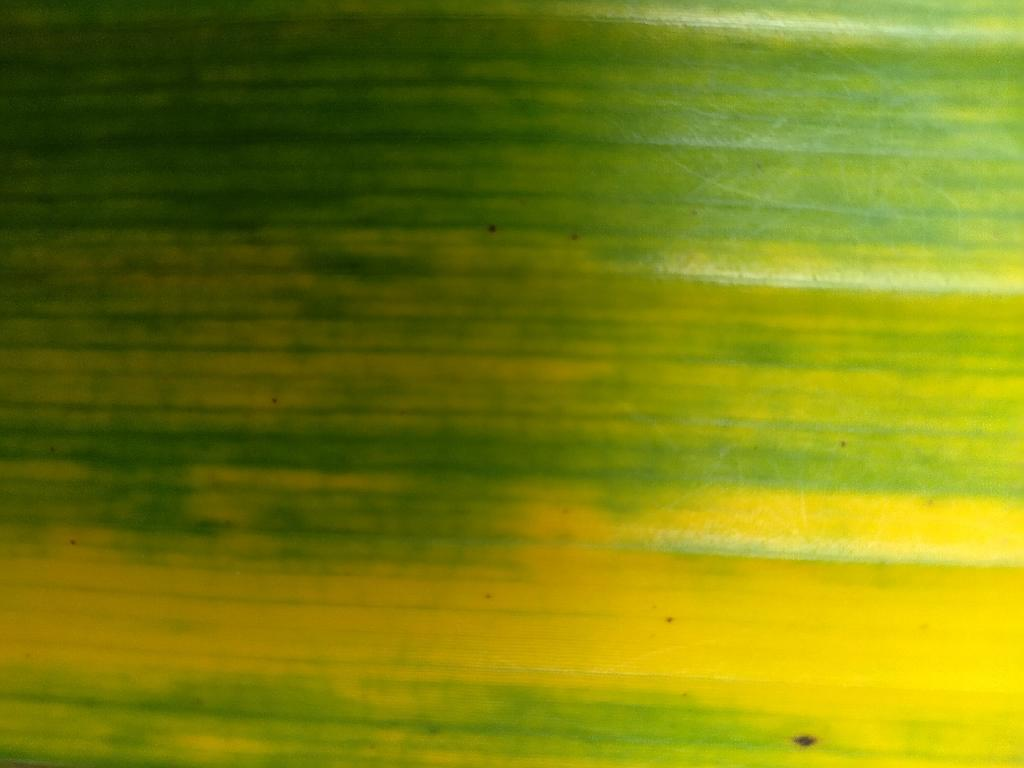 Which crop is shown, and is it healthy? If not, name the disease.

banana, fusarium wilt race 1
